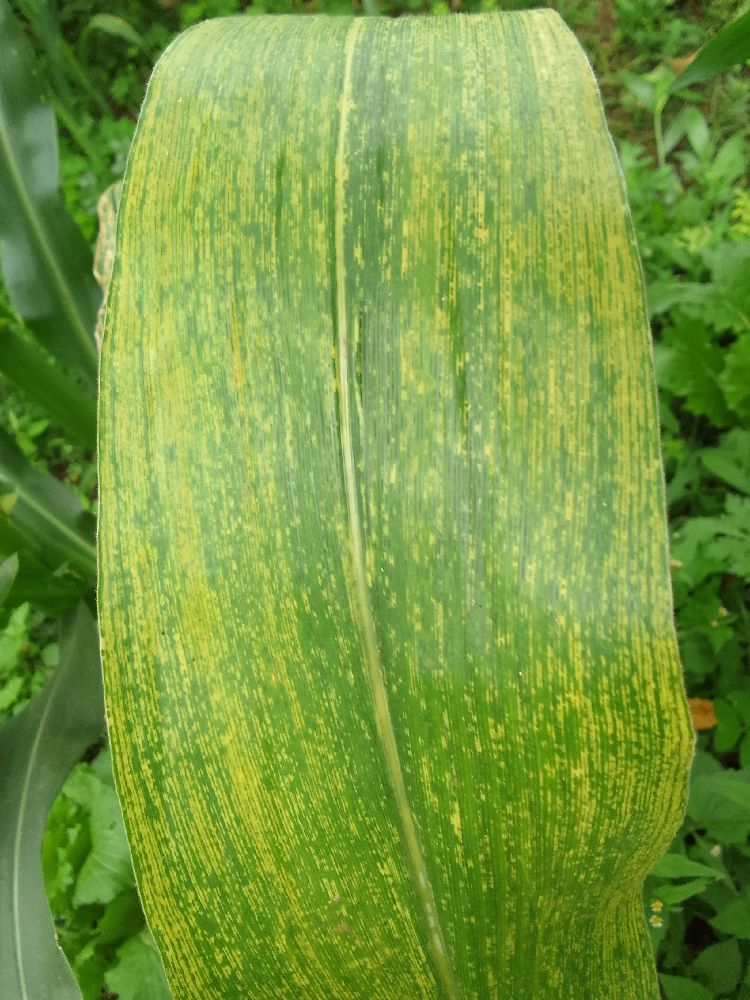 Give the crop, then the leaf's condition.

maize, maize lethal necrosis
